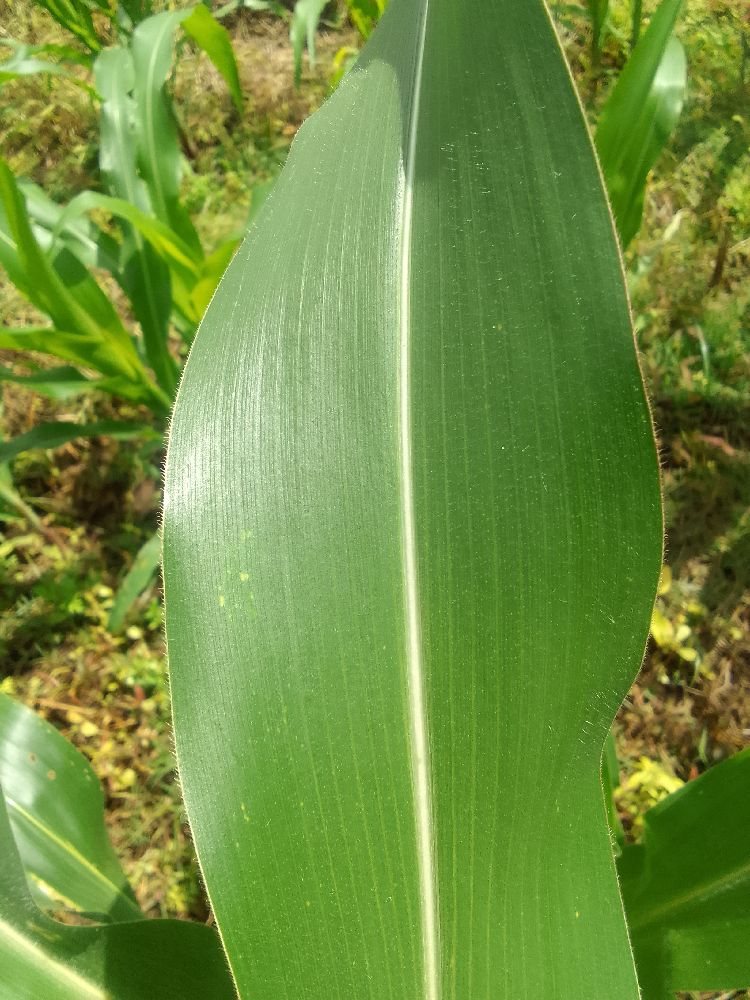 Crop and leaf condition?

maize, healthy
